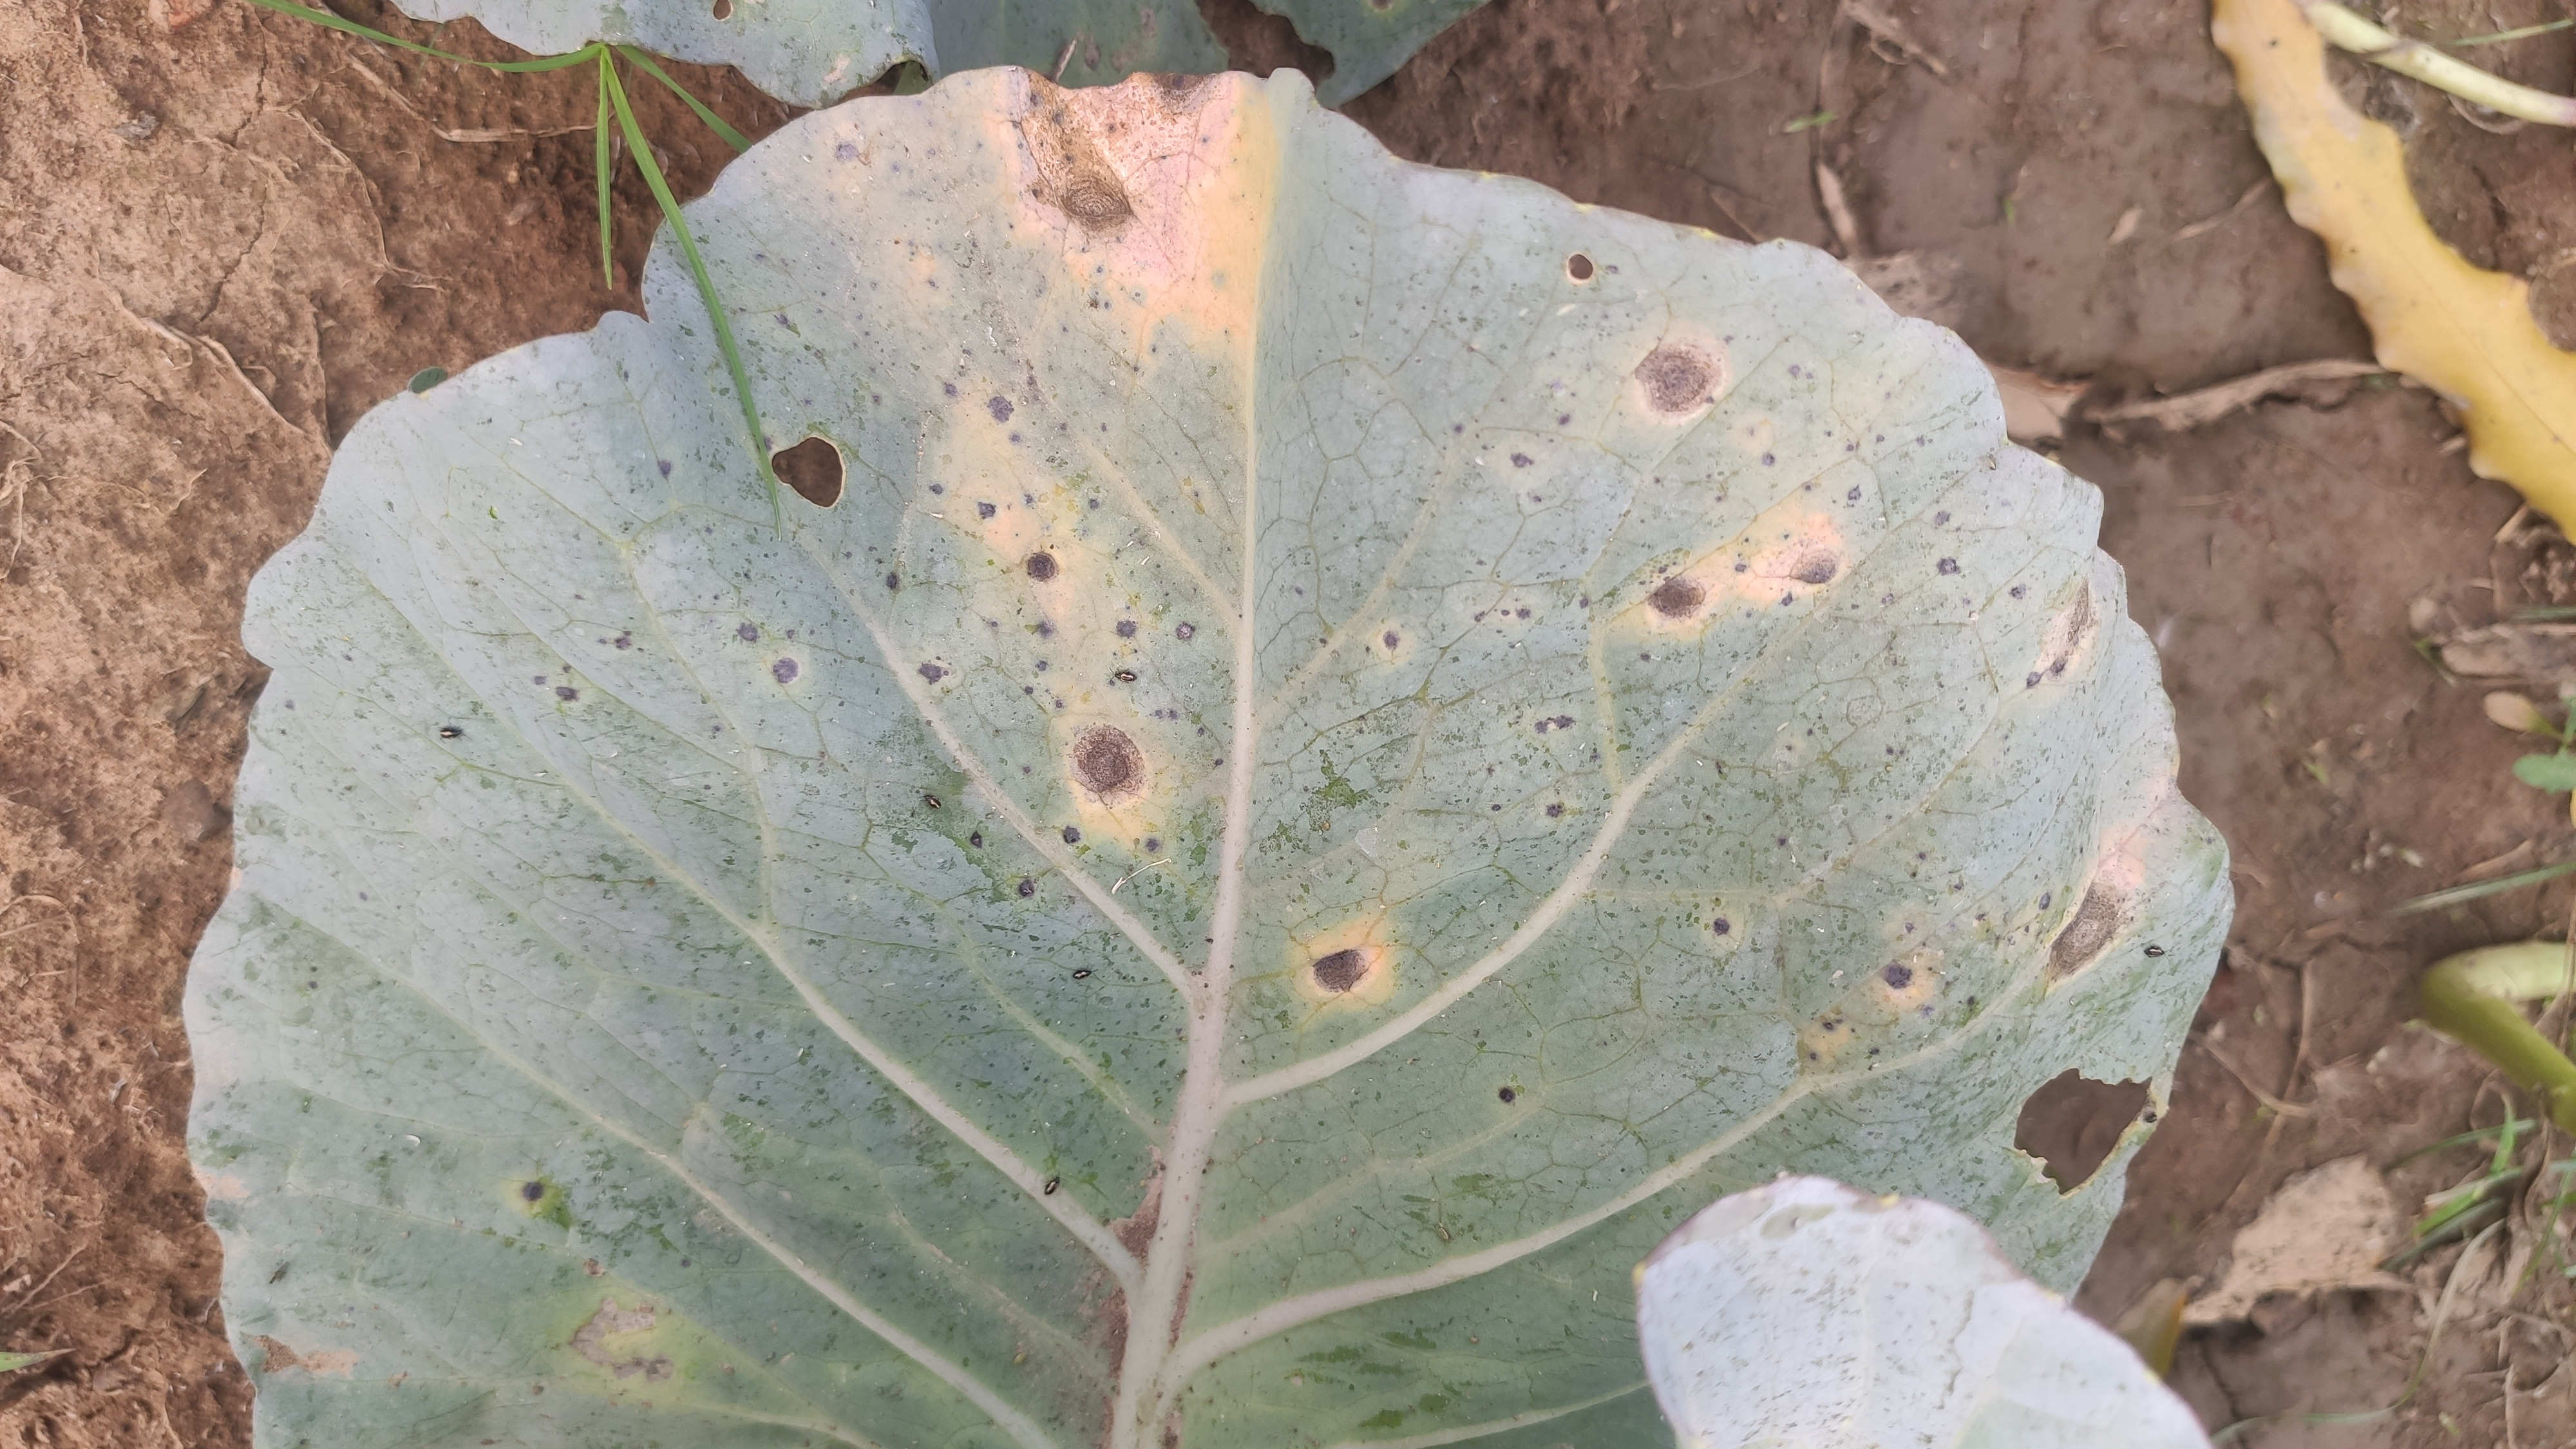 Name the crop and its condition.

cabbage, alternaria
